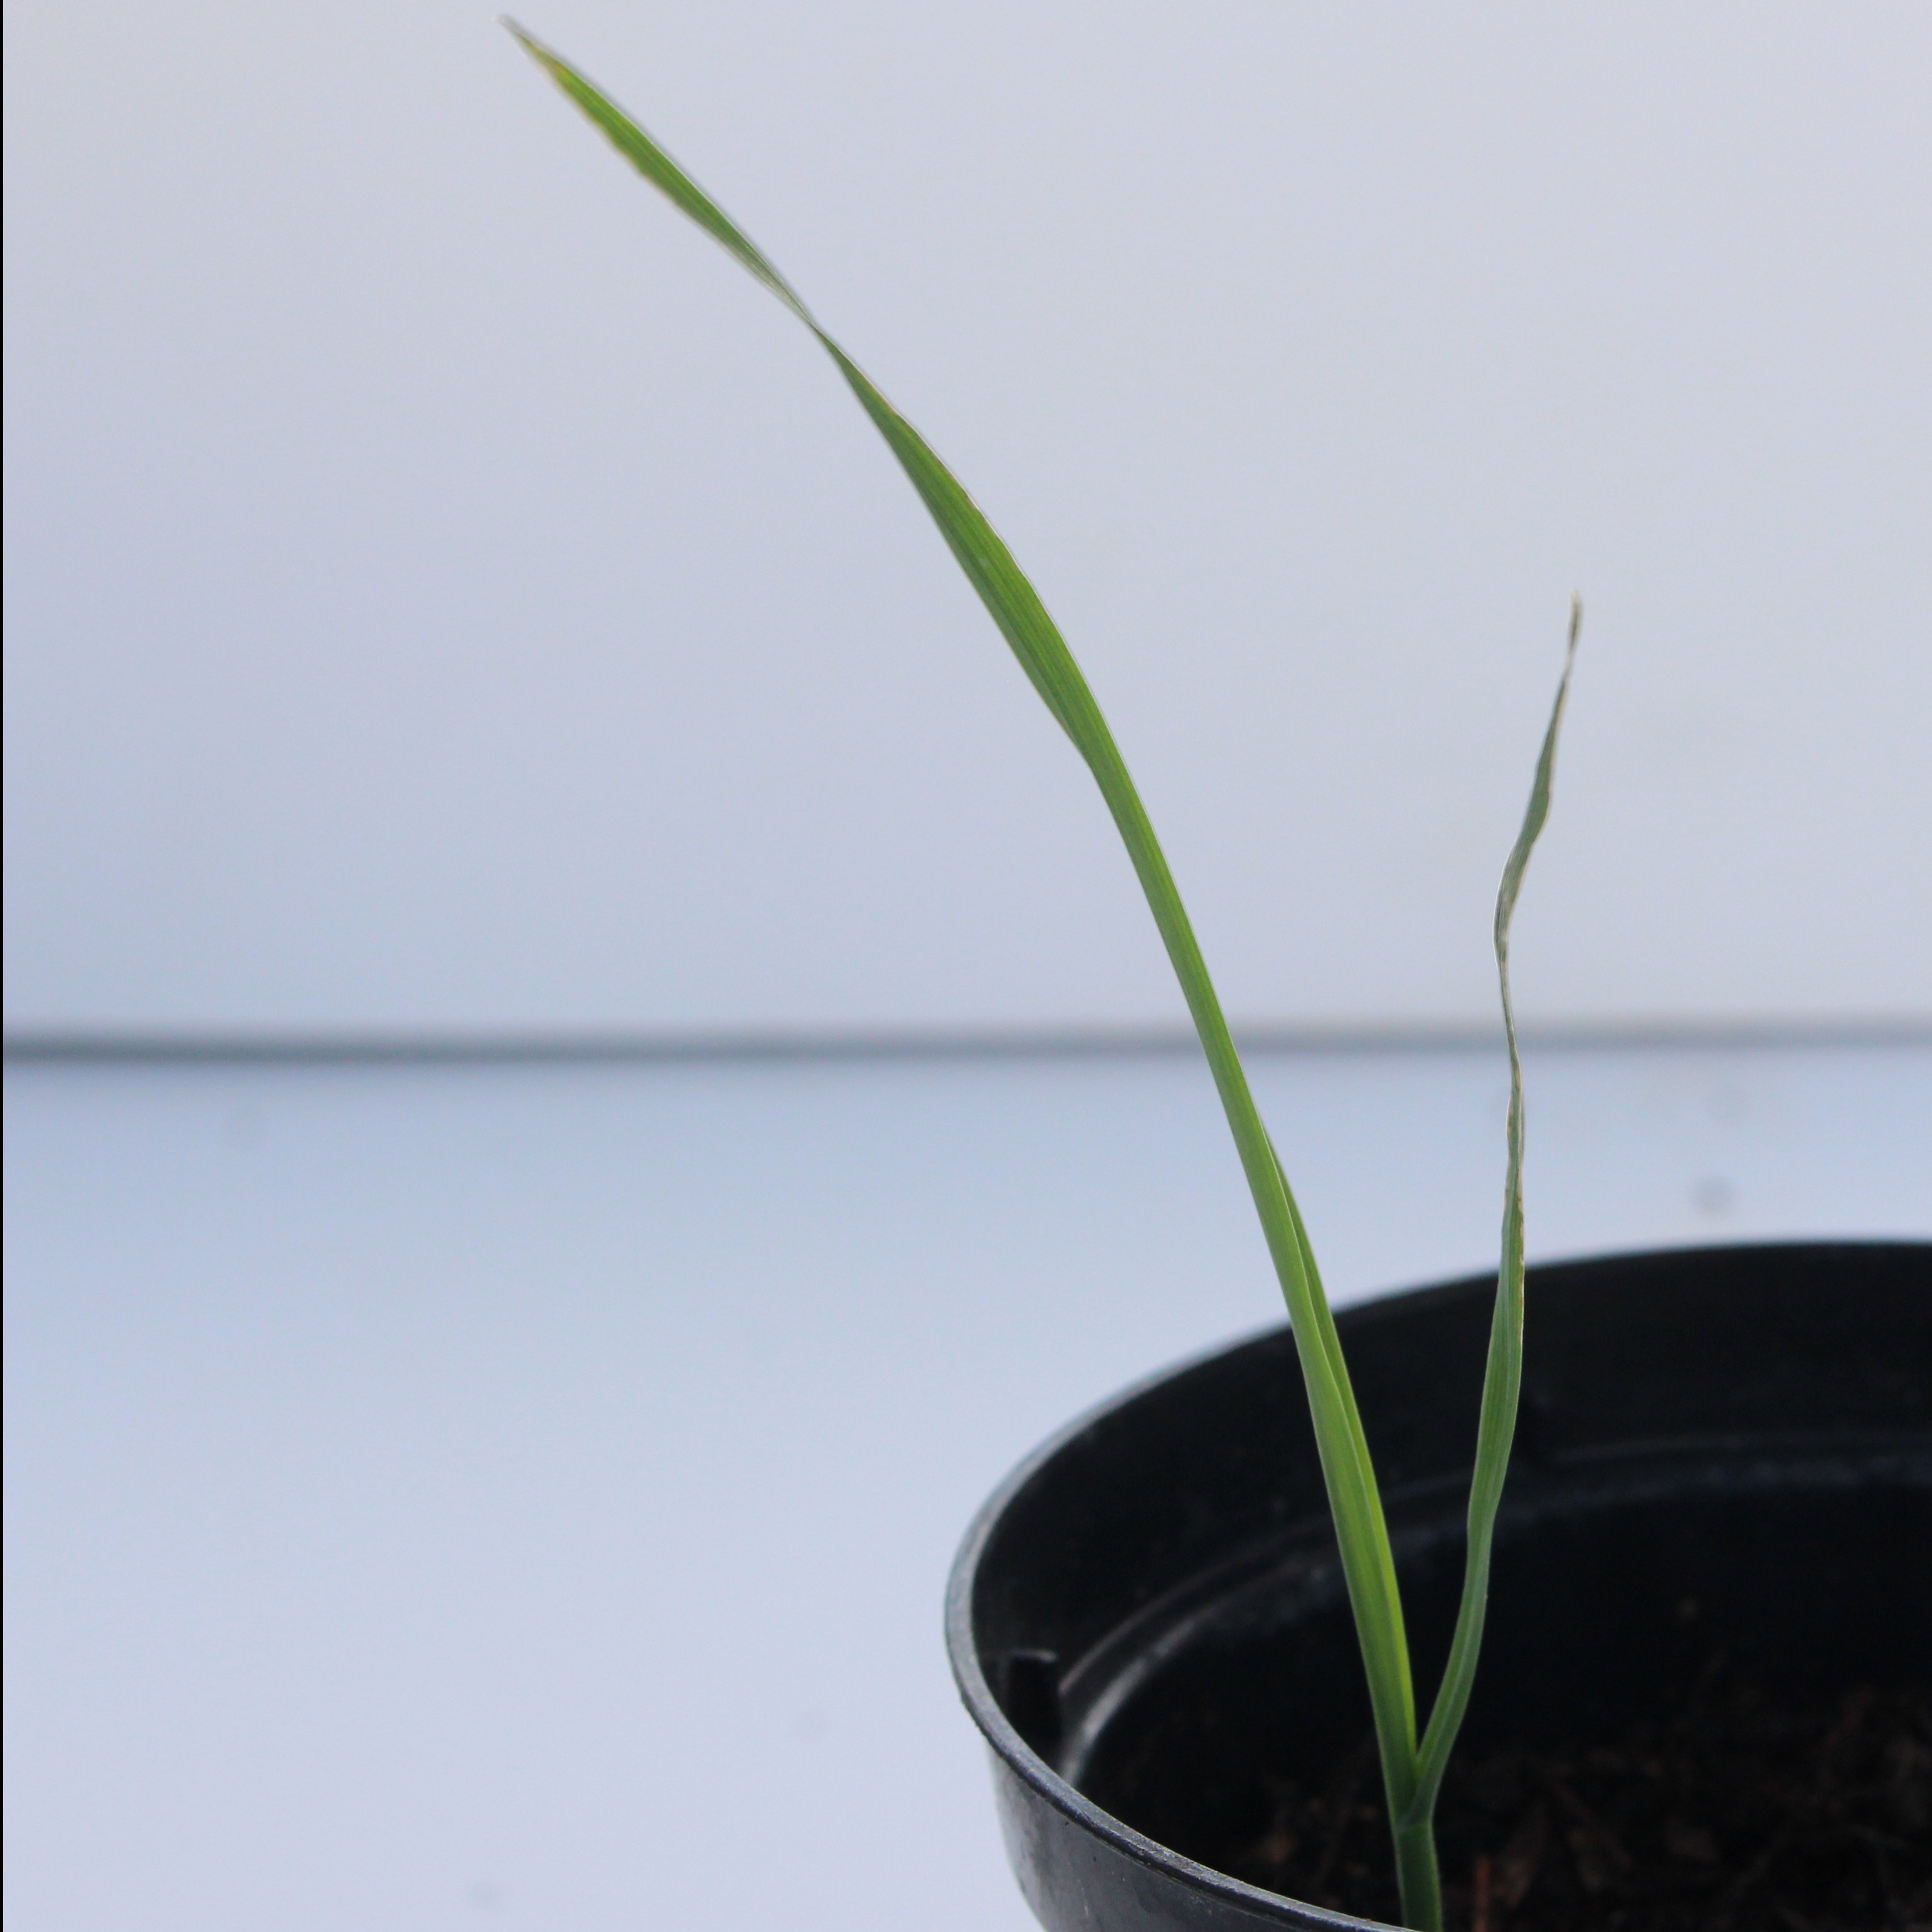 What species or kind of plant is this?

Avena sterilis
